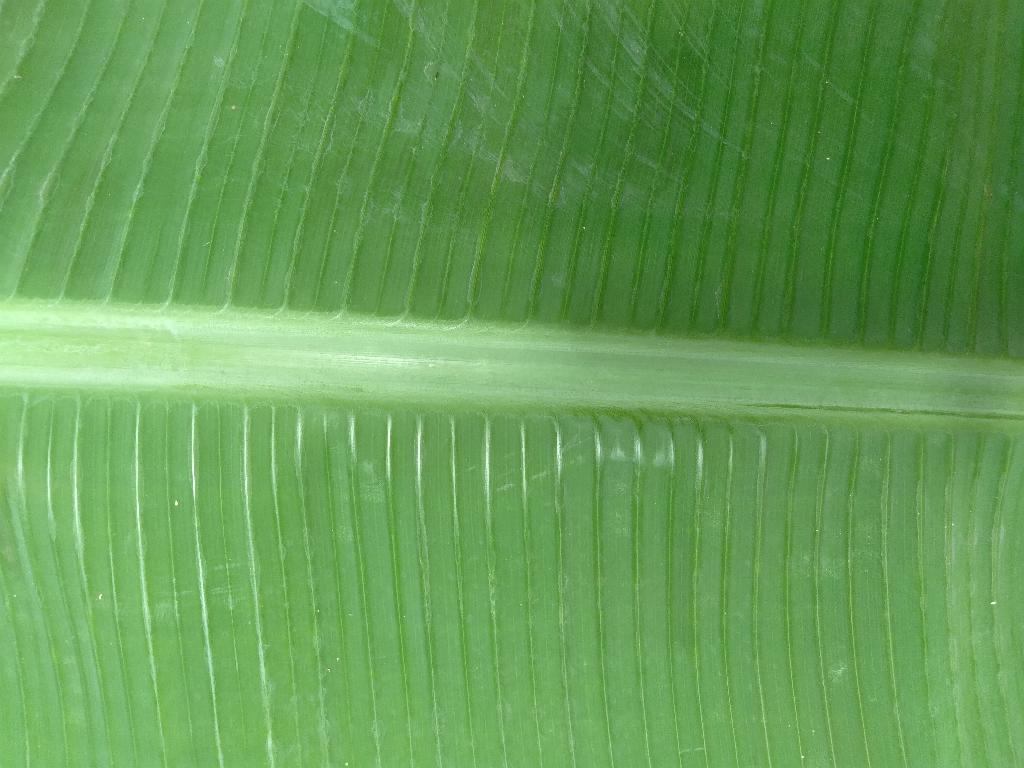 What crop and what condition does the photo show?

banana, healthy
